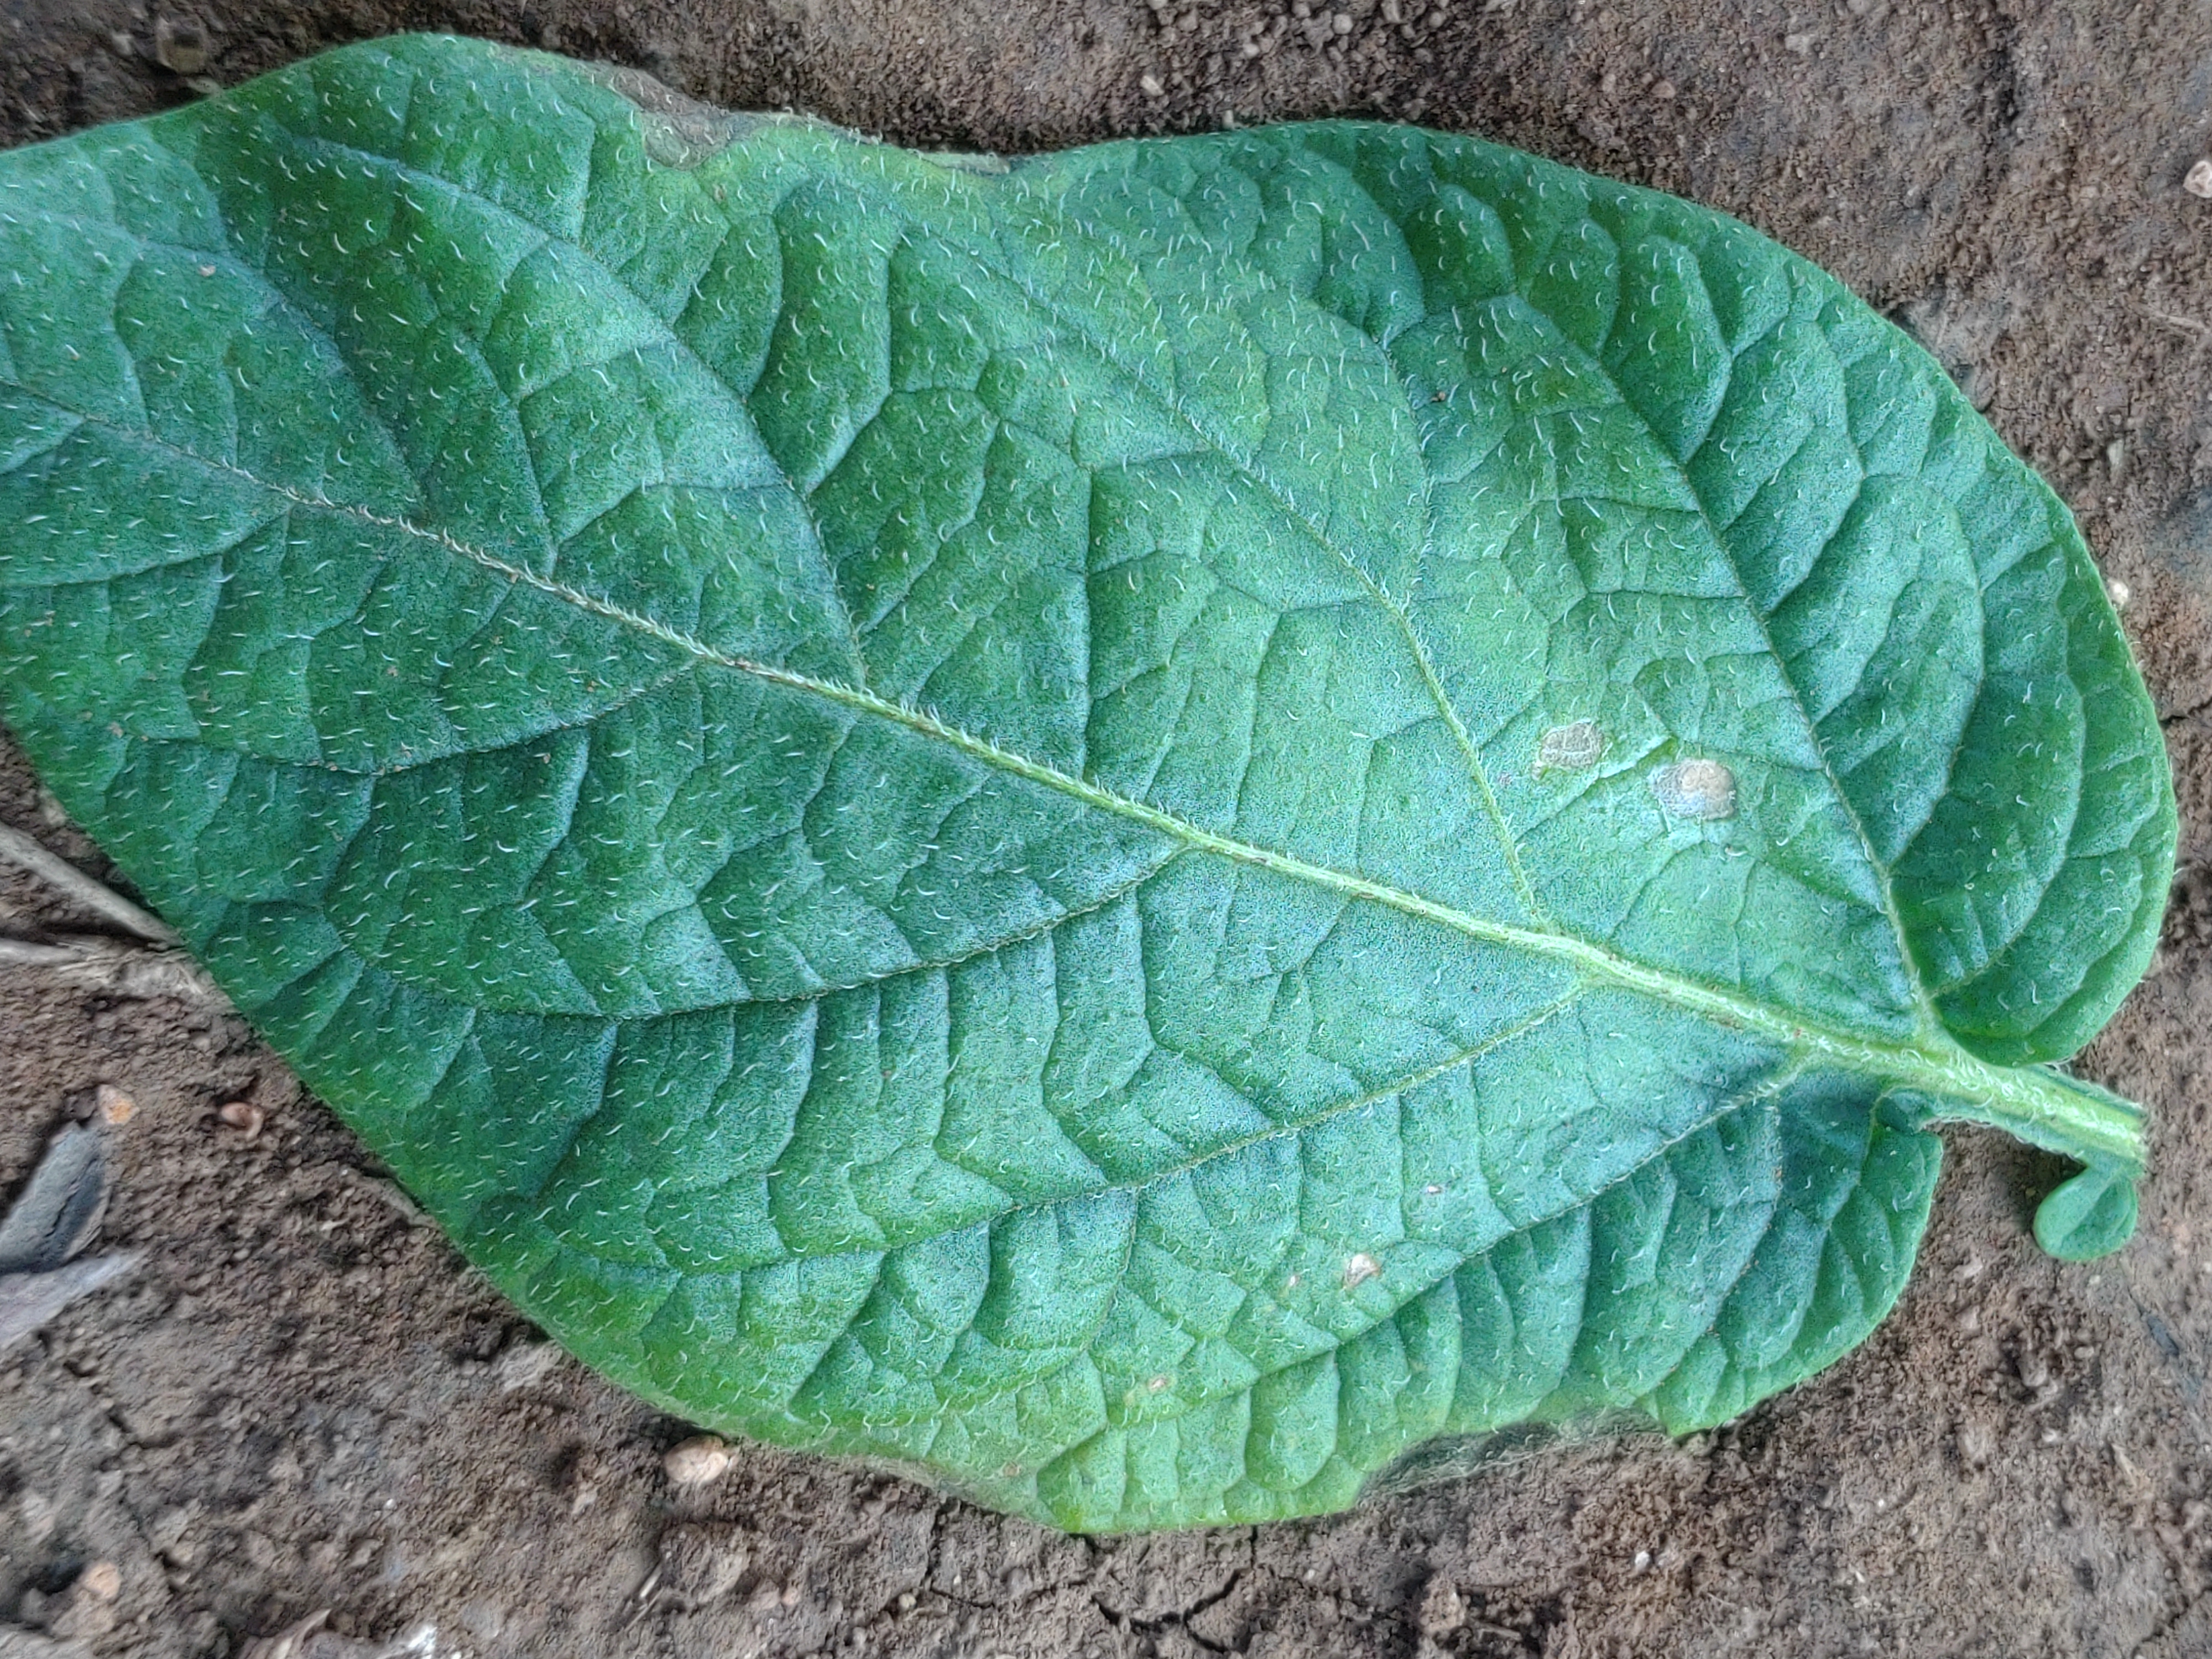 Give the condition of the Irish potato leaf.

early blight
